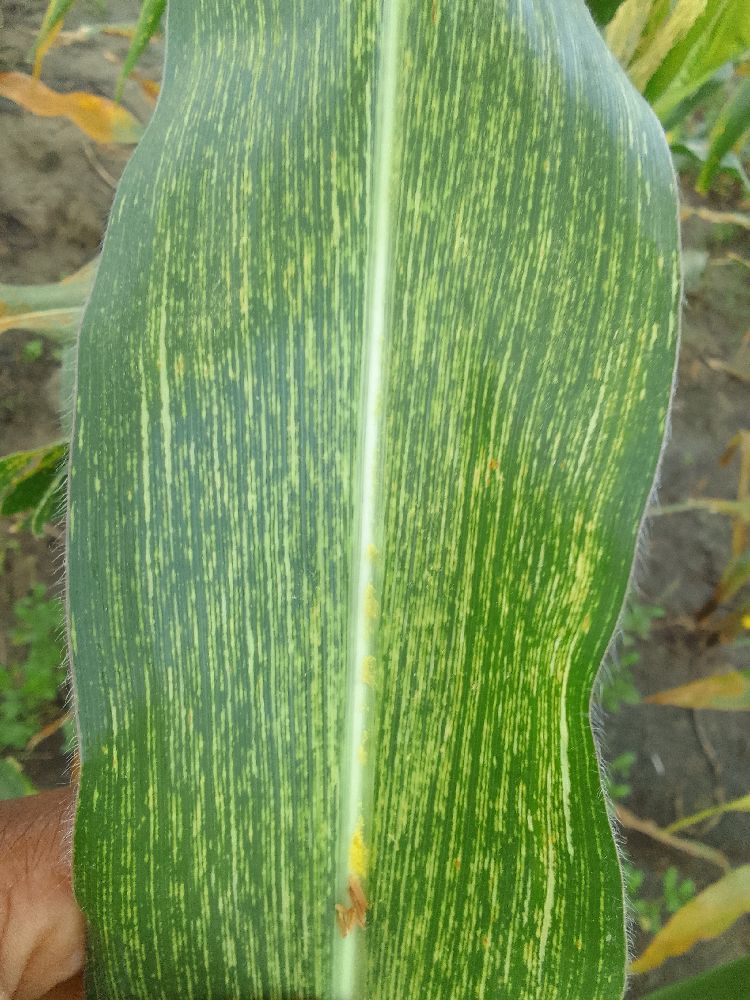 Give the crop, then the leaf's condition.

maize, maize streak virus
